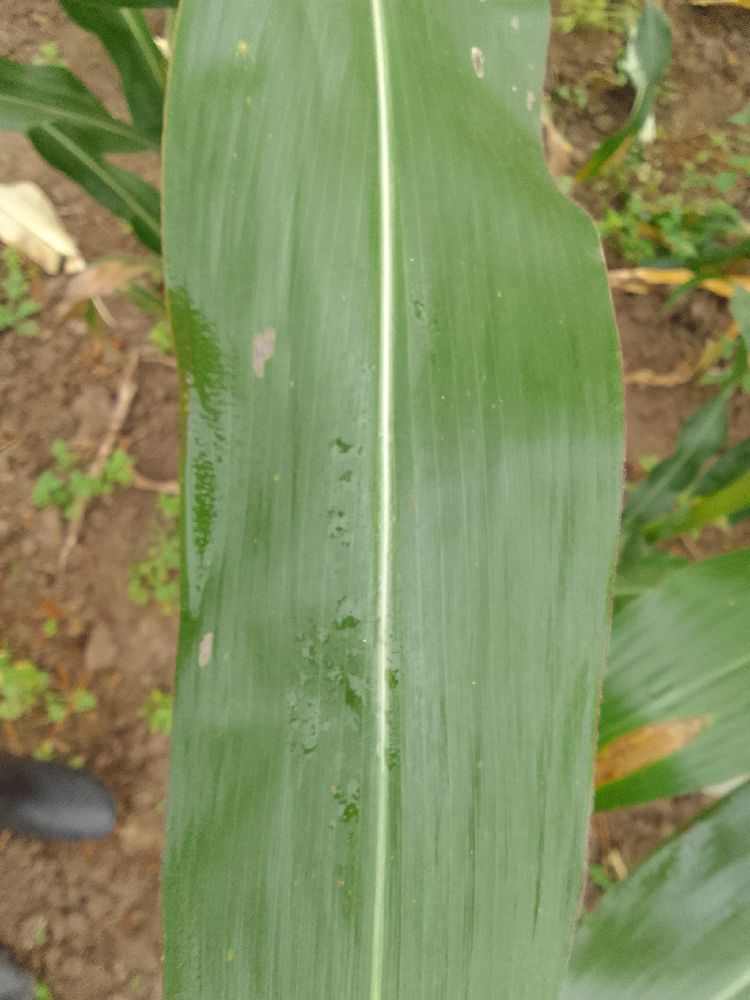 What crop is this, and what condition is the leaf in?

maize, healthy
